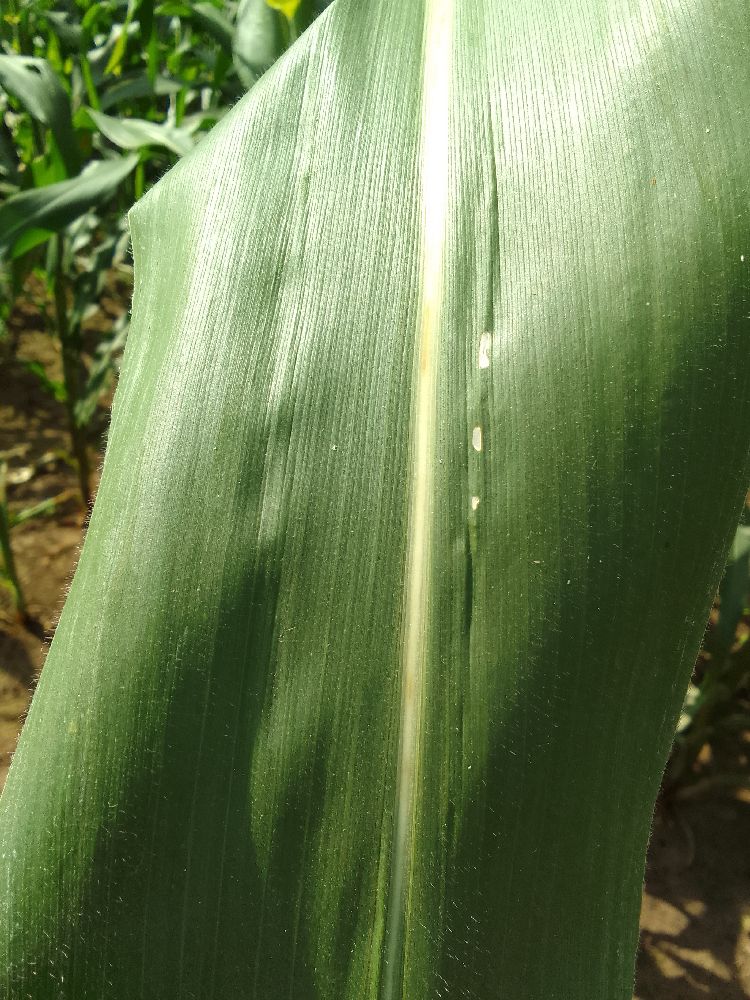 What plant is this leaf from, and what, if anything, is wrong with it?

maize, healthy
